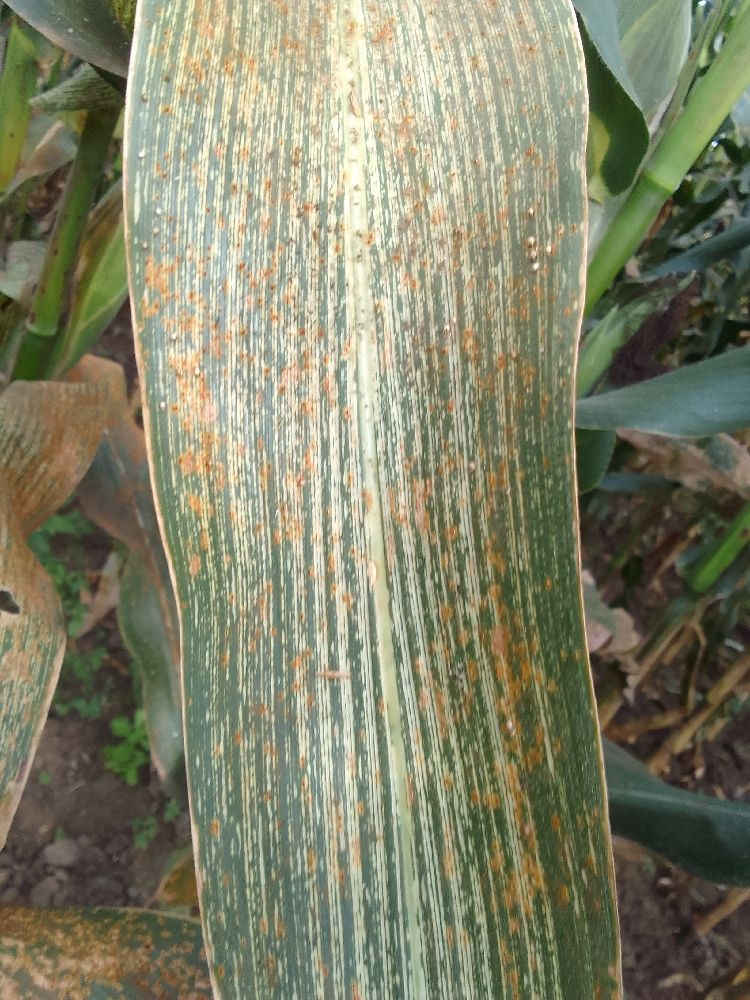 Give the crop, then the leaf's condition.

maize, maize streak virus
